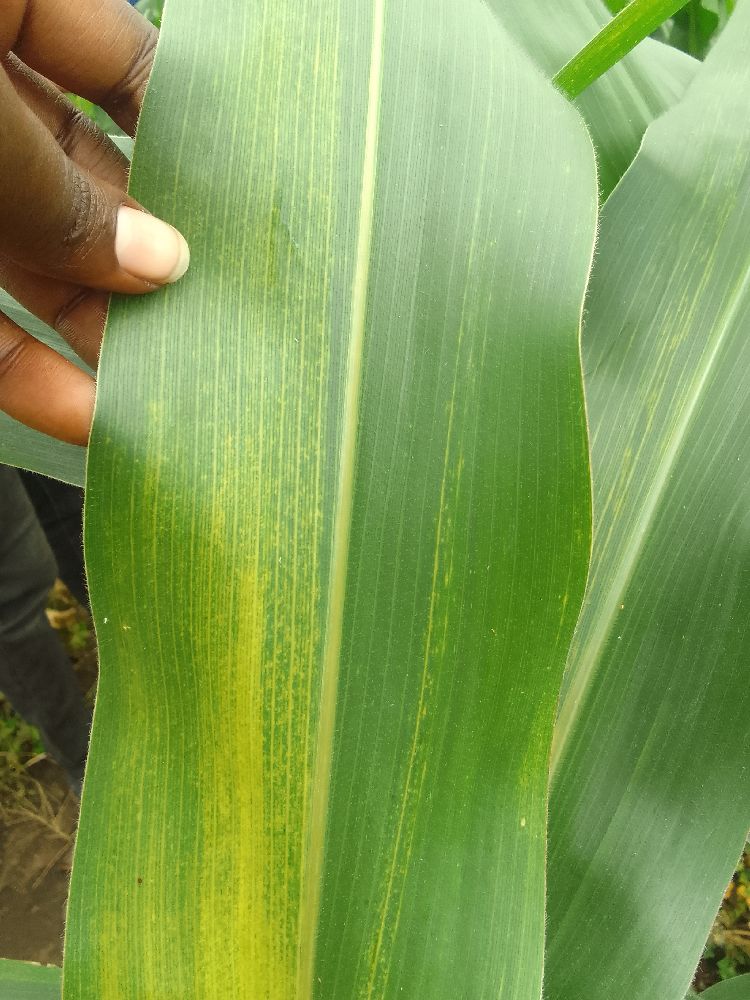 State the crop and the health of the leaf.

maize, maize lethal necrosis
